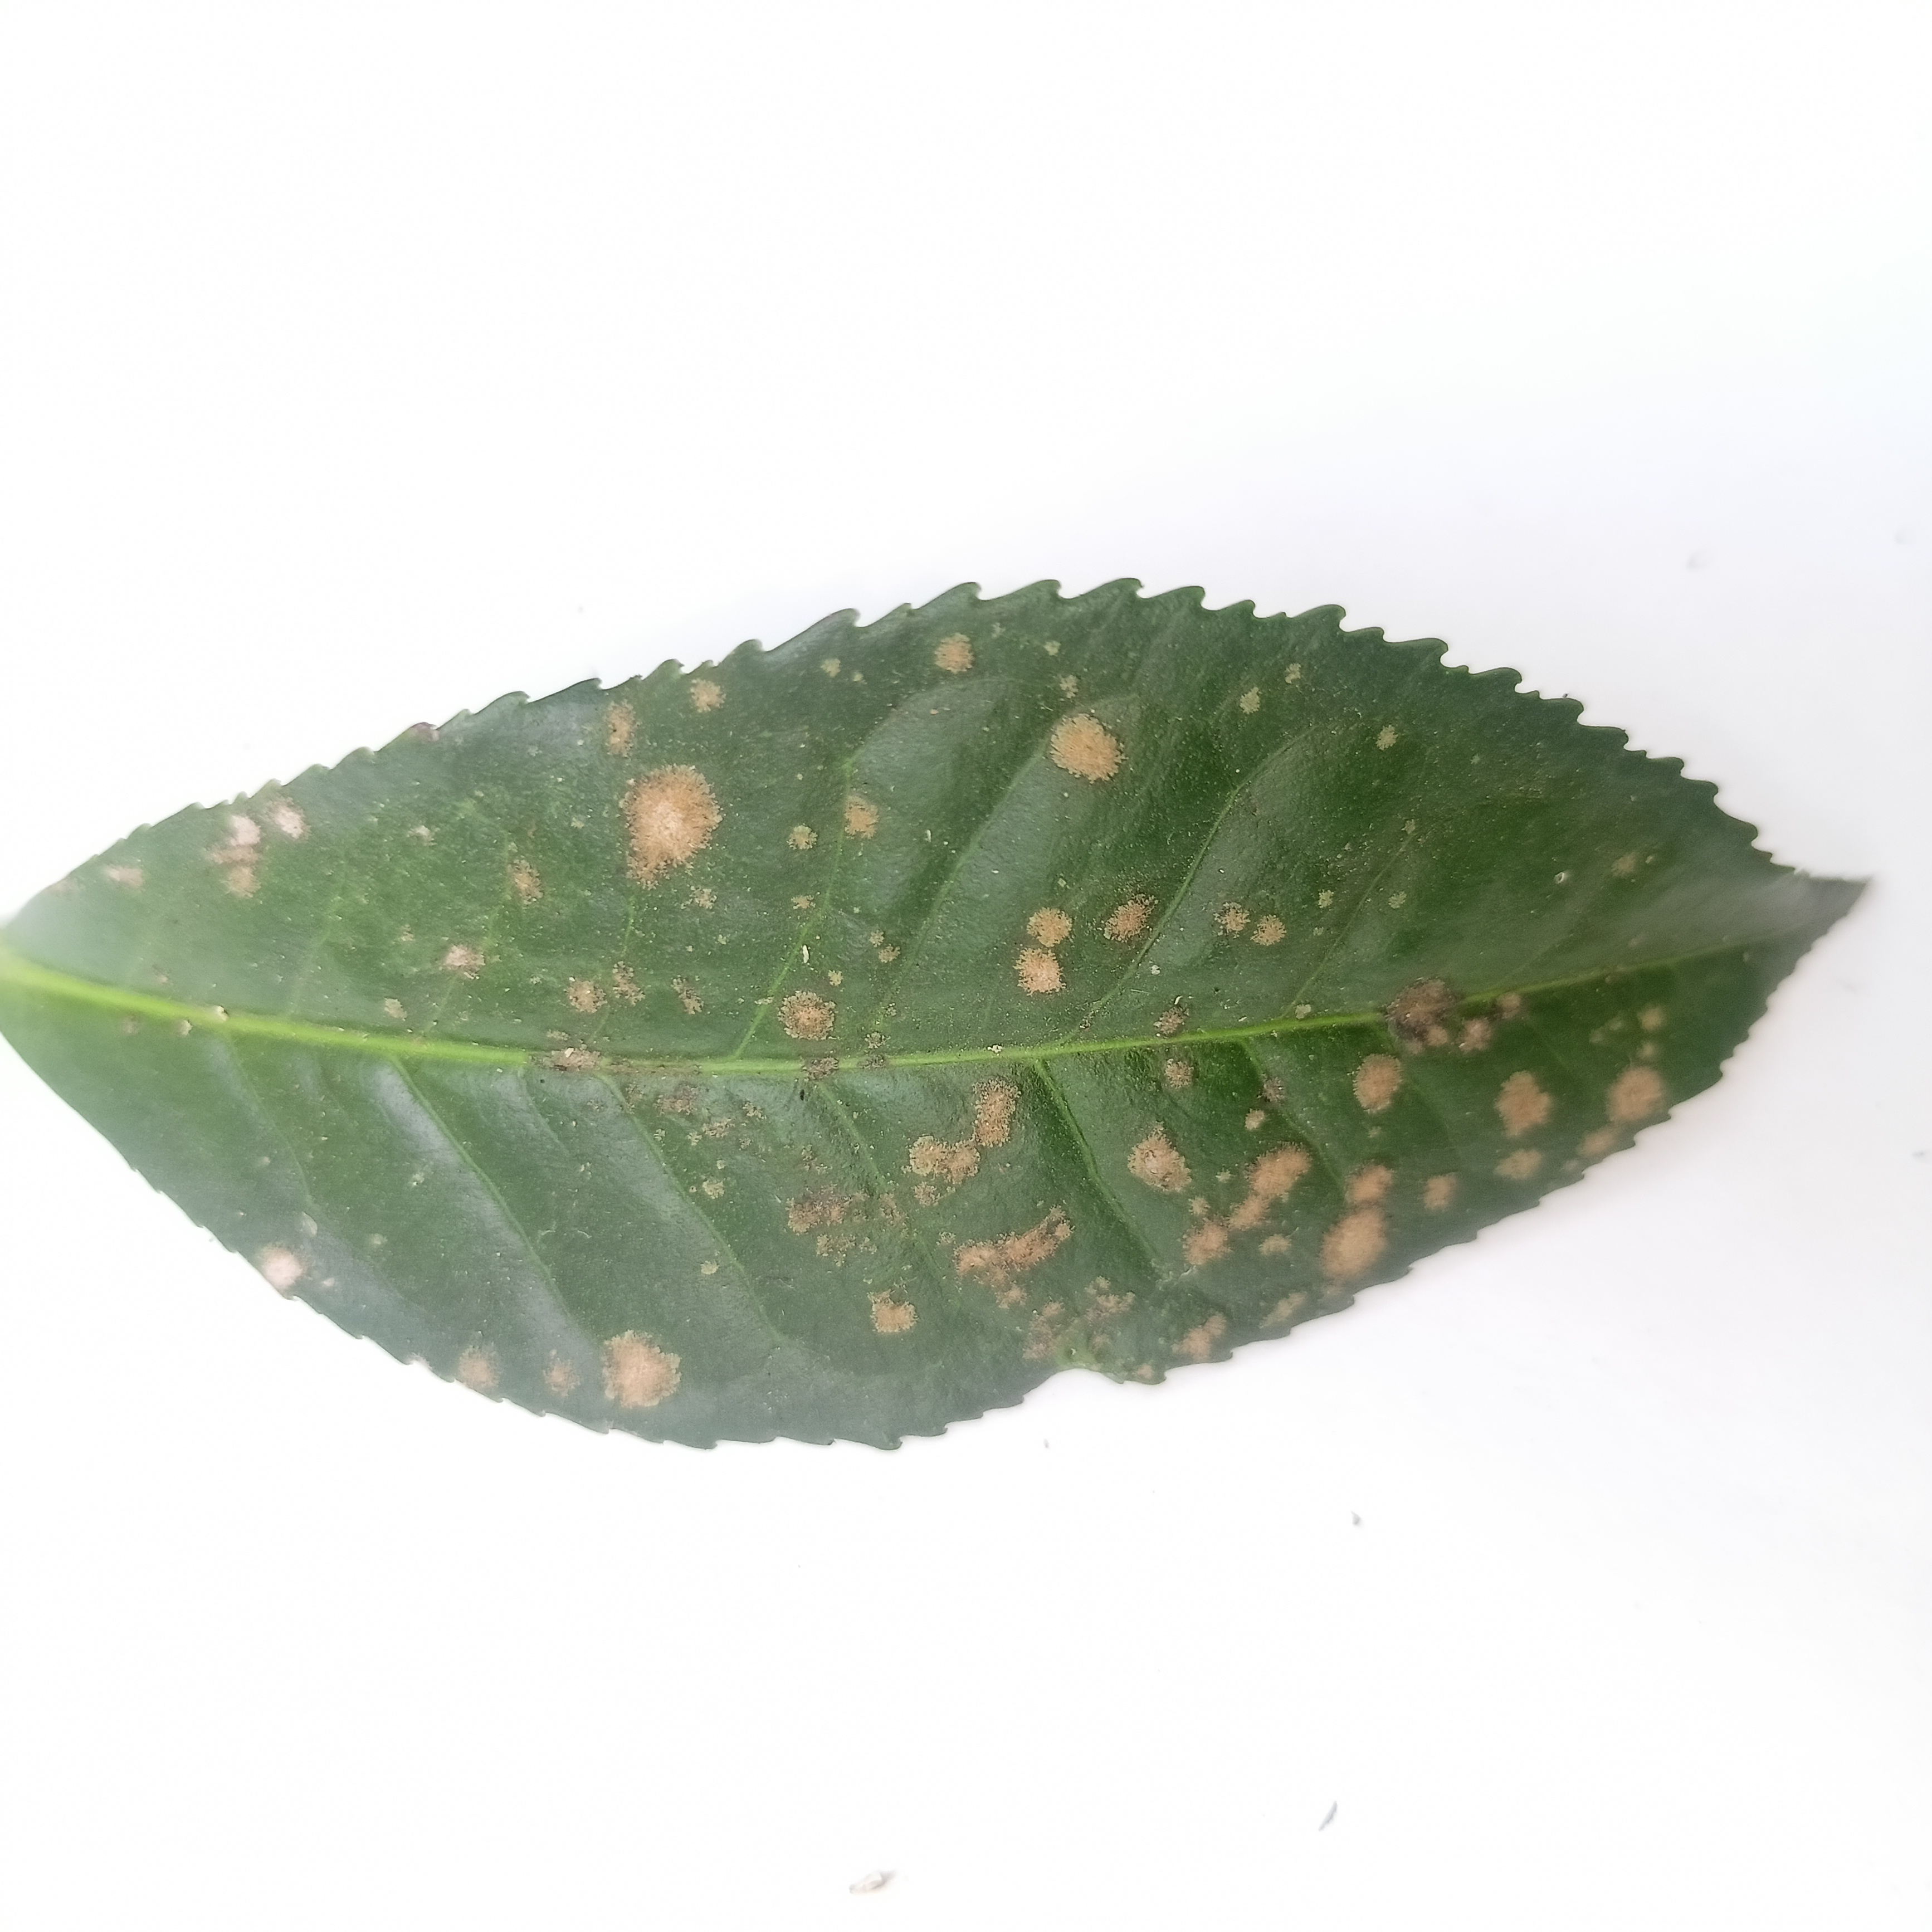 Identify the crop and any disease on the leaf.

tea, algal leaf
